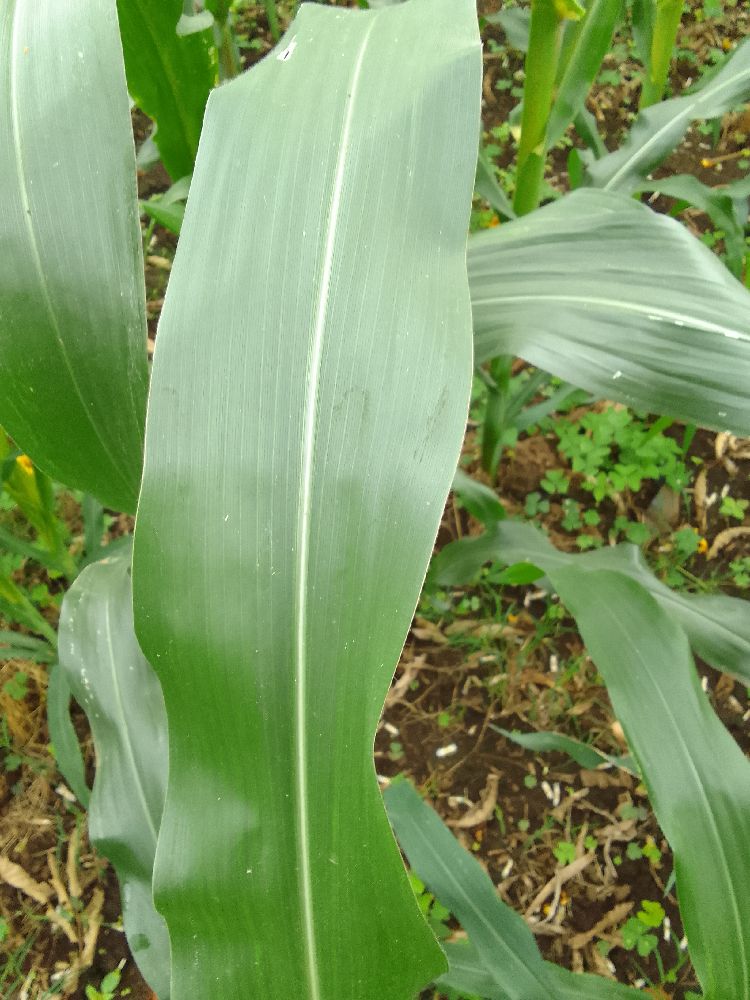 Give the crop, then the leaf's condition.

maize, healthy
